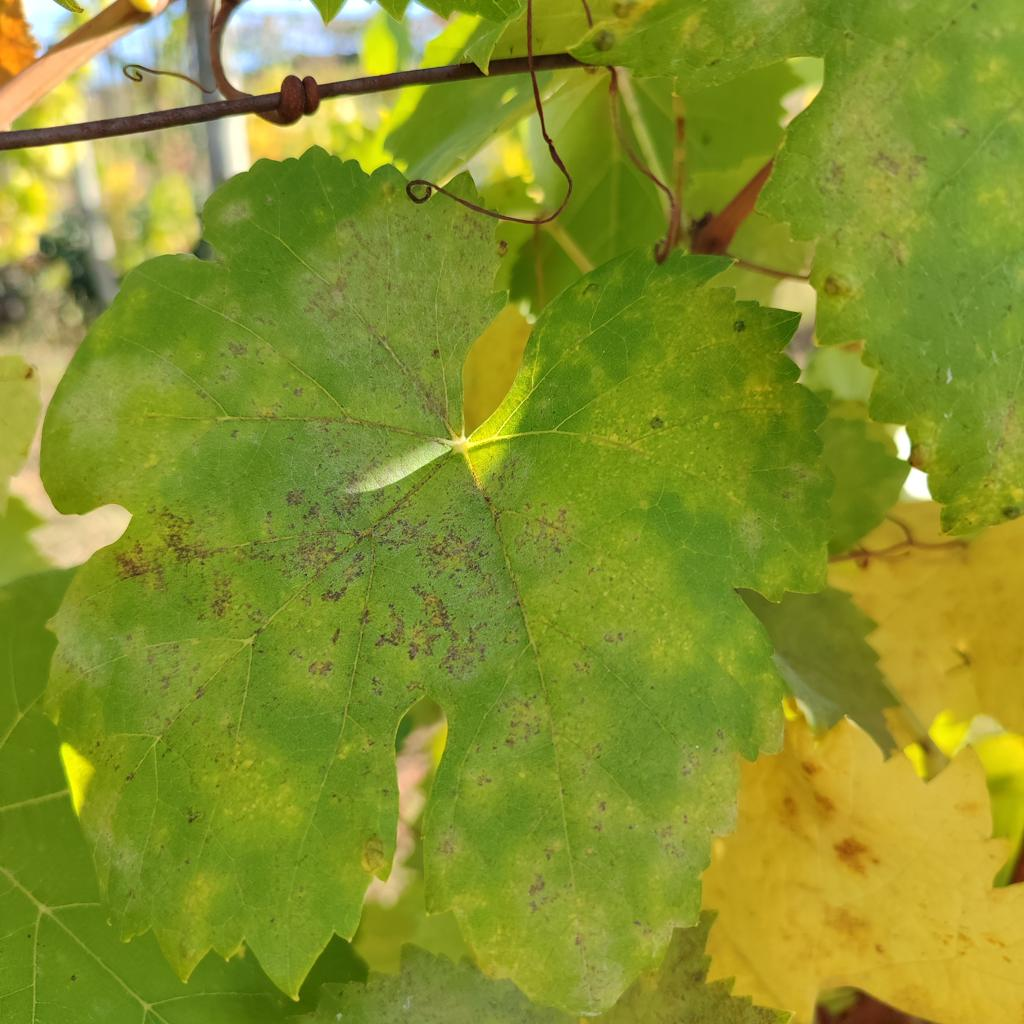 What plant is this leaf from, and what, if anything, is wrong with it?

grapevine, powdery mildew
